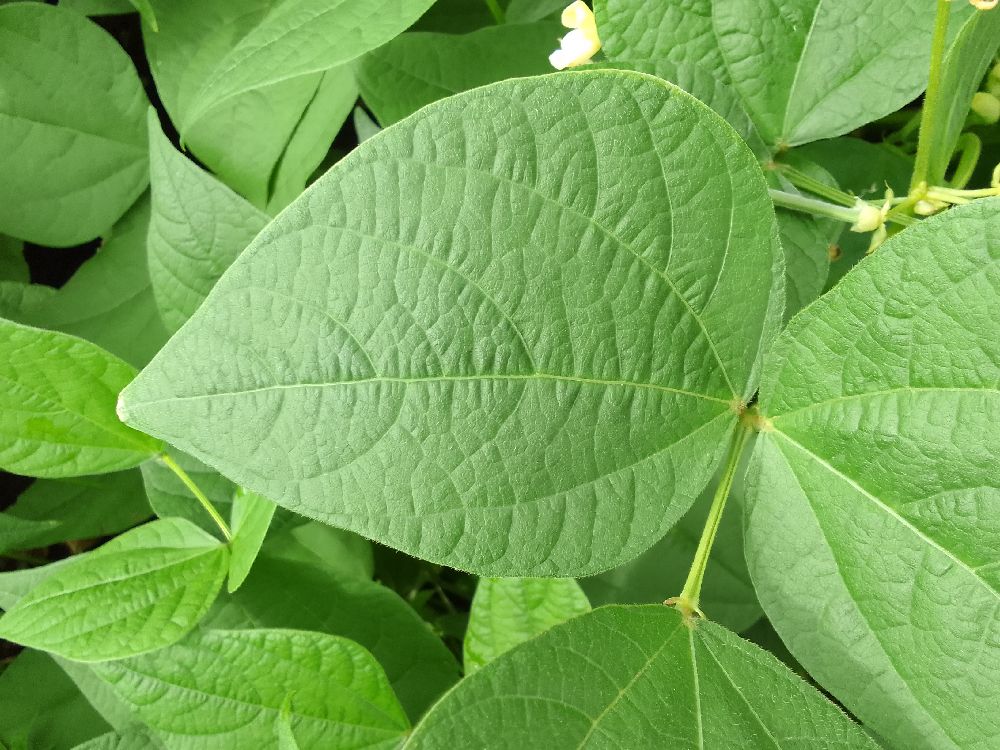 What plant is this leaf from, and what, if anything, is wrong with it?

common bean, healthy
